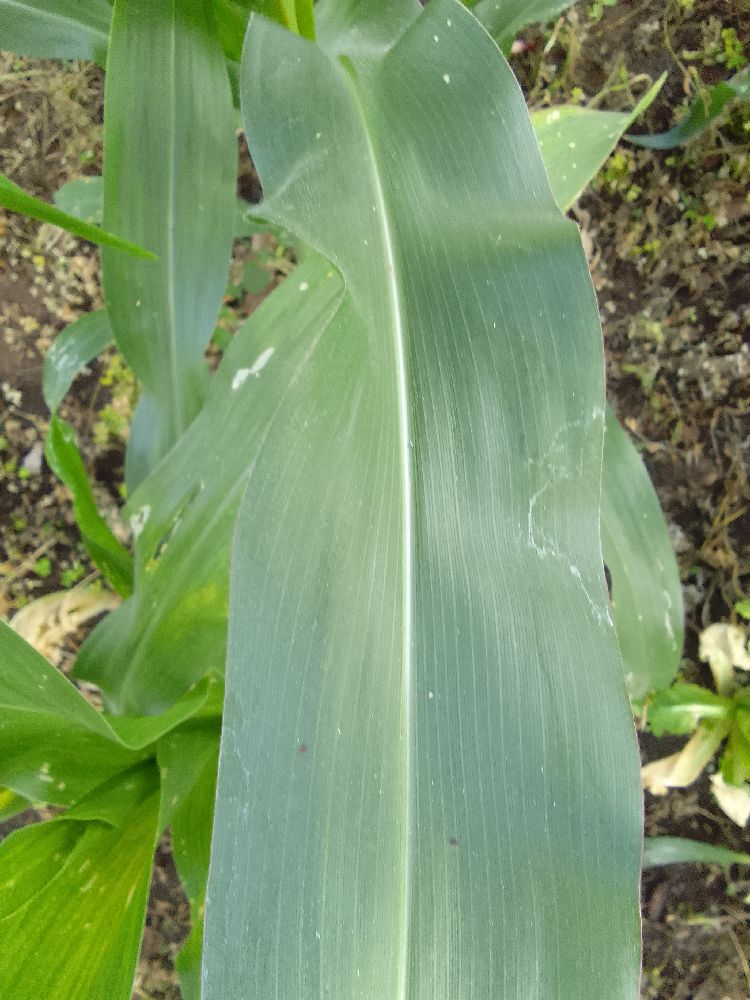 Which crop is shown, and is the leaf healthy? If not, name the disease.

maize, healthy
